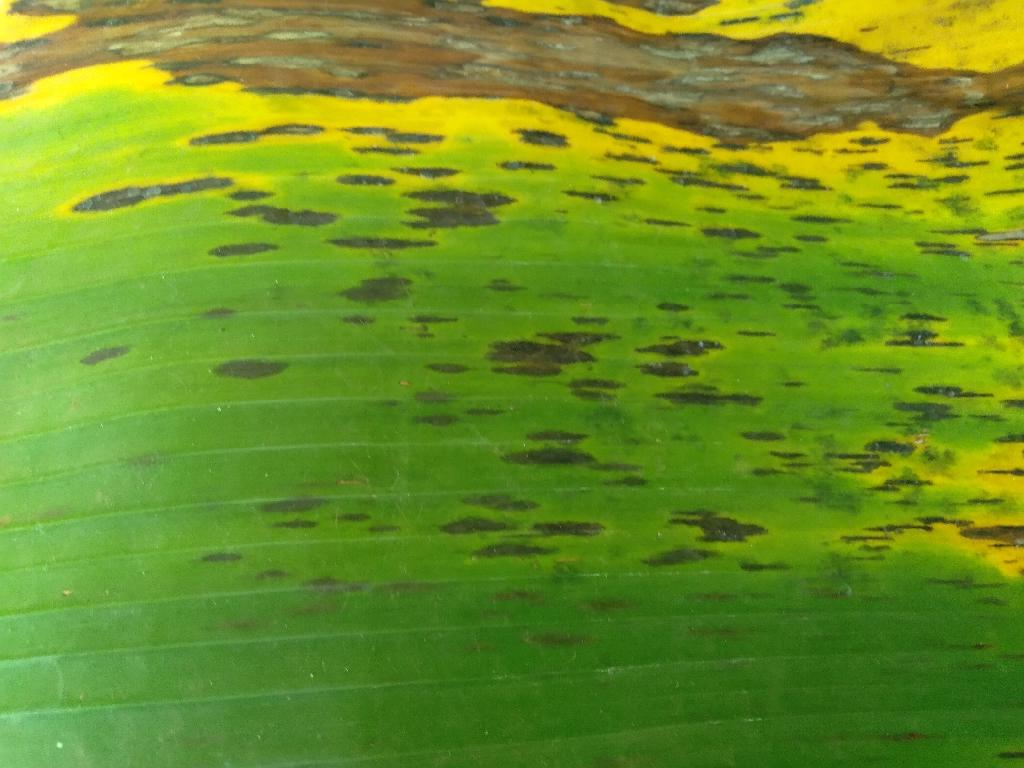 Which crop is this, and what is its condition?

banana, black sigatoka
